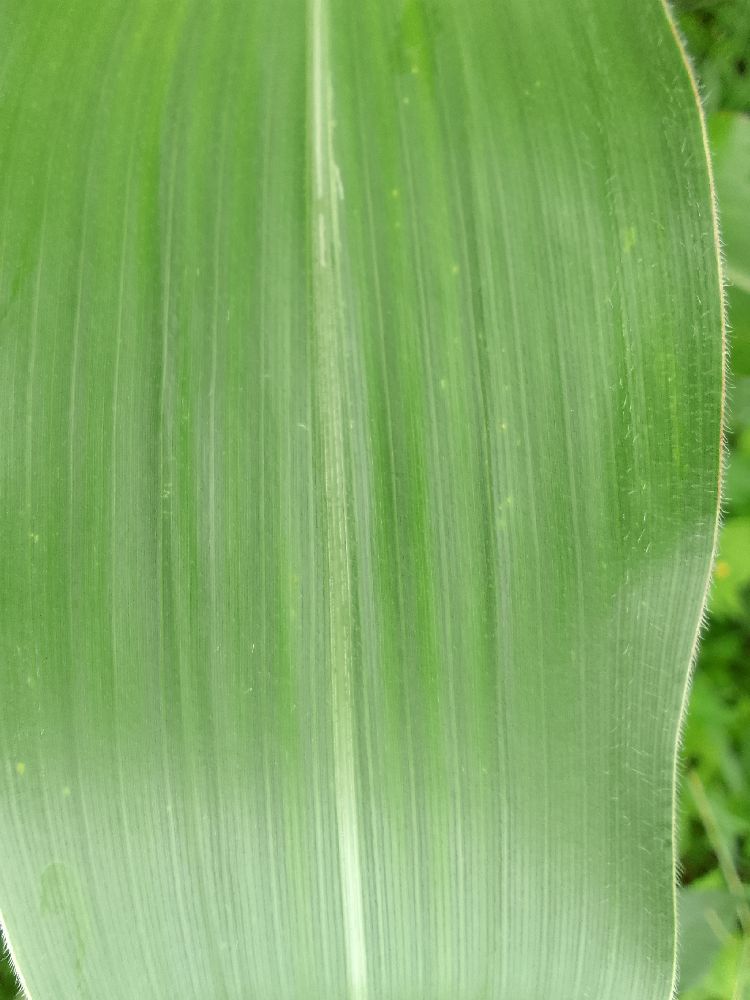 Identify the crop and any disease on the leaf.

maize, healthy
